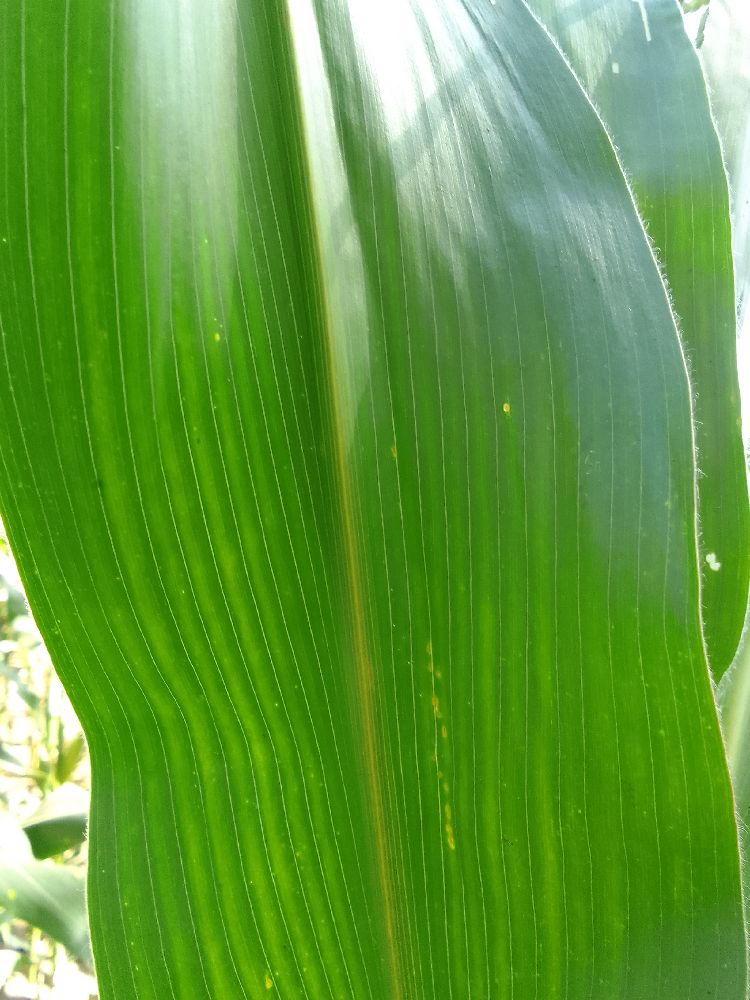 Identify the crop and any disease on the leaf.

maize, healthy
